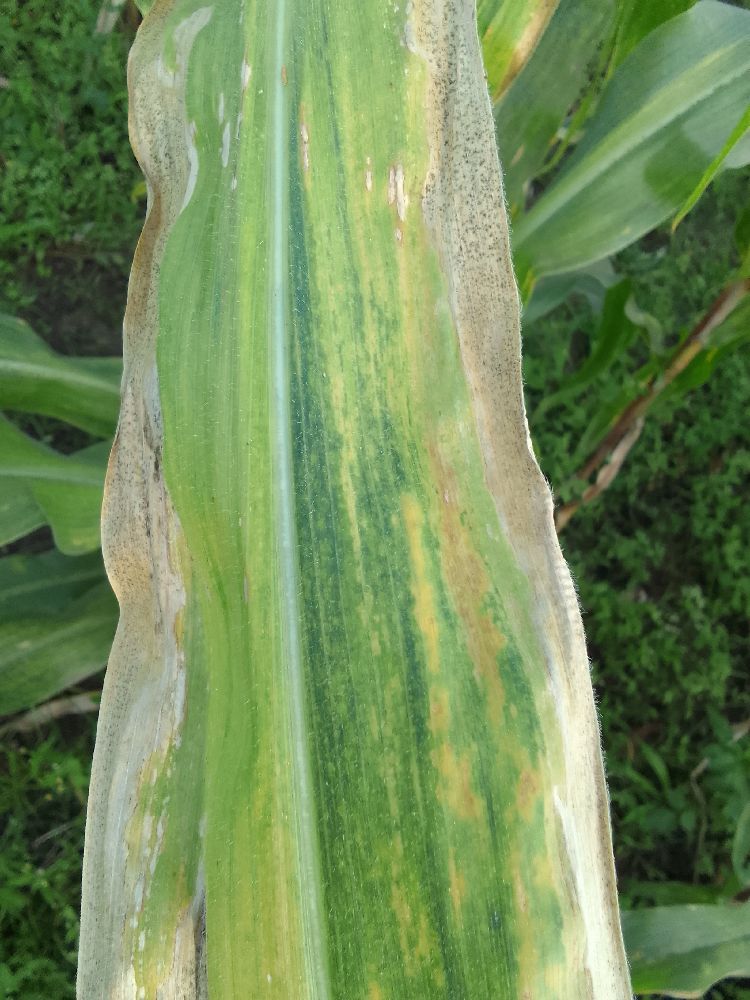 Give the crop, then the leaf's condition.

maize, maize lethal necrosis
